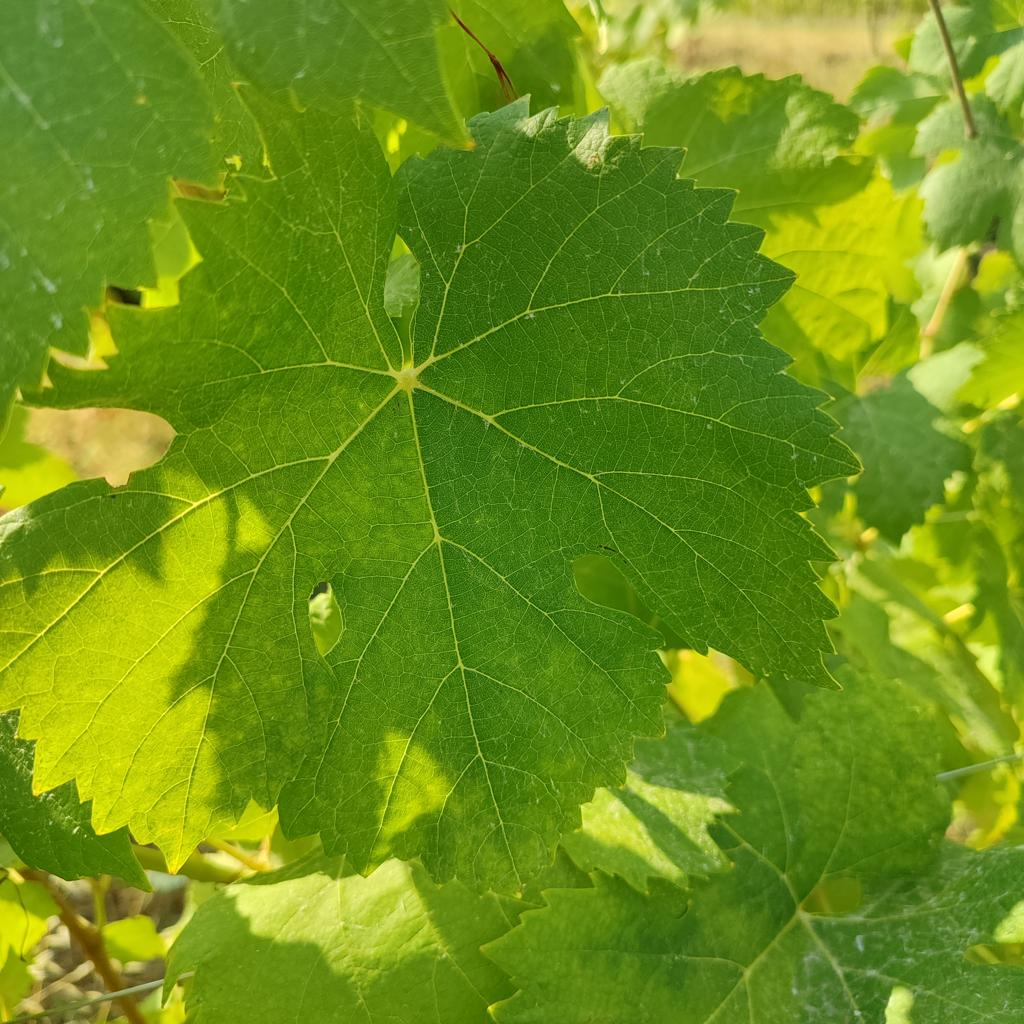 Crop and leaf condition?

grapevine, healthy
